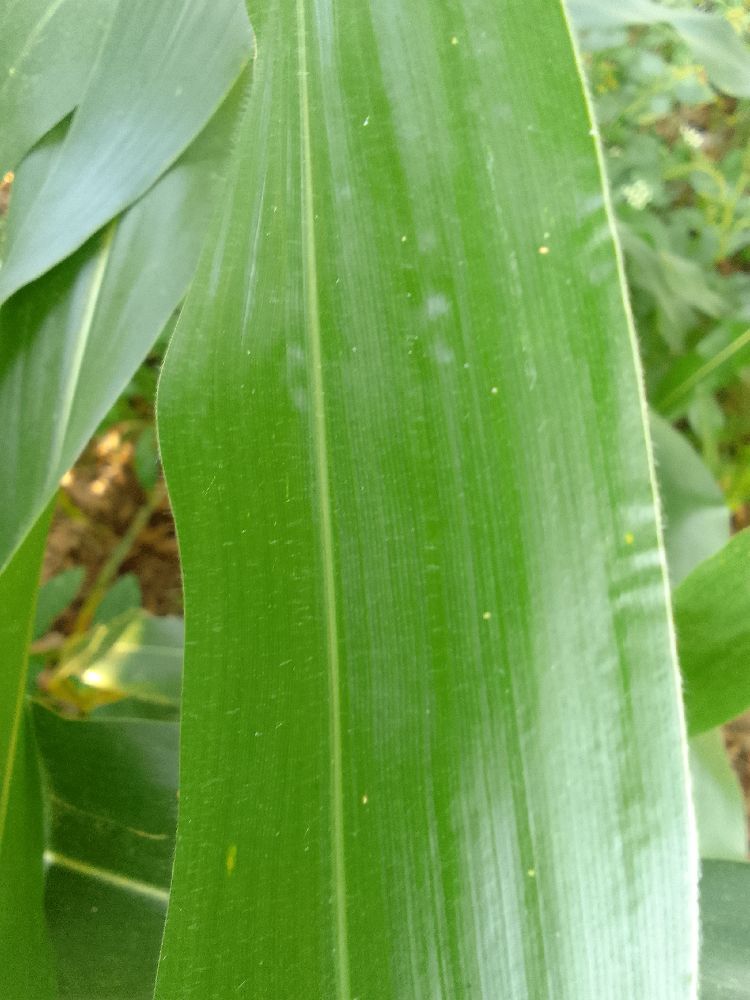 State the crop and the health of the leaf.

maize, healthy
